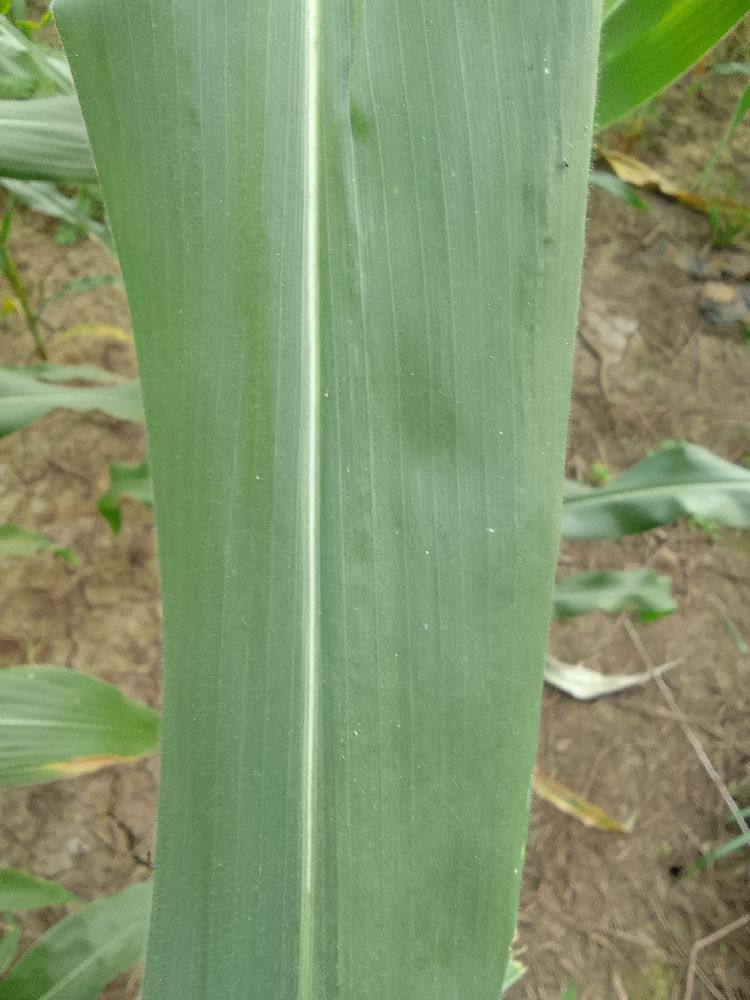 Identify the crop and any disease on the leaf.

maize, healthy
